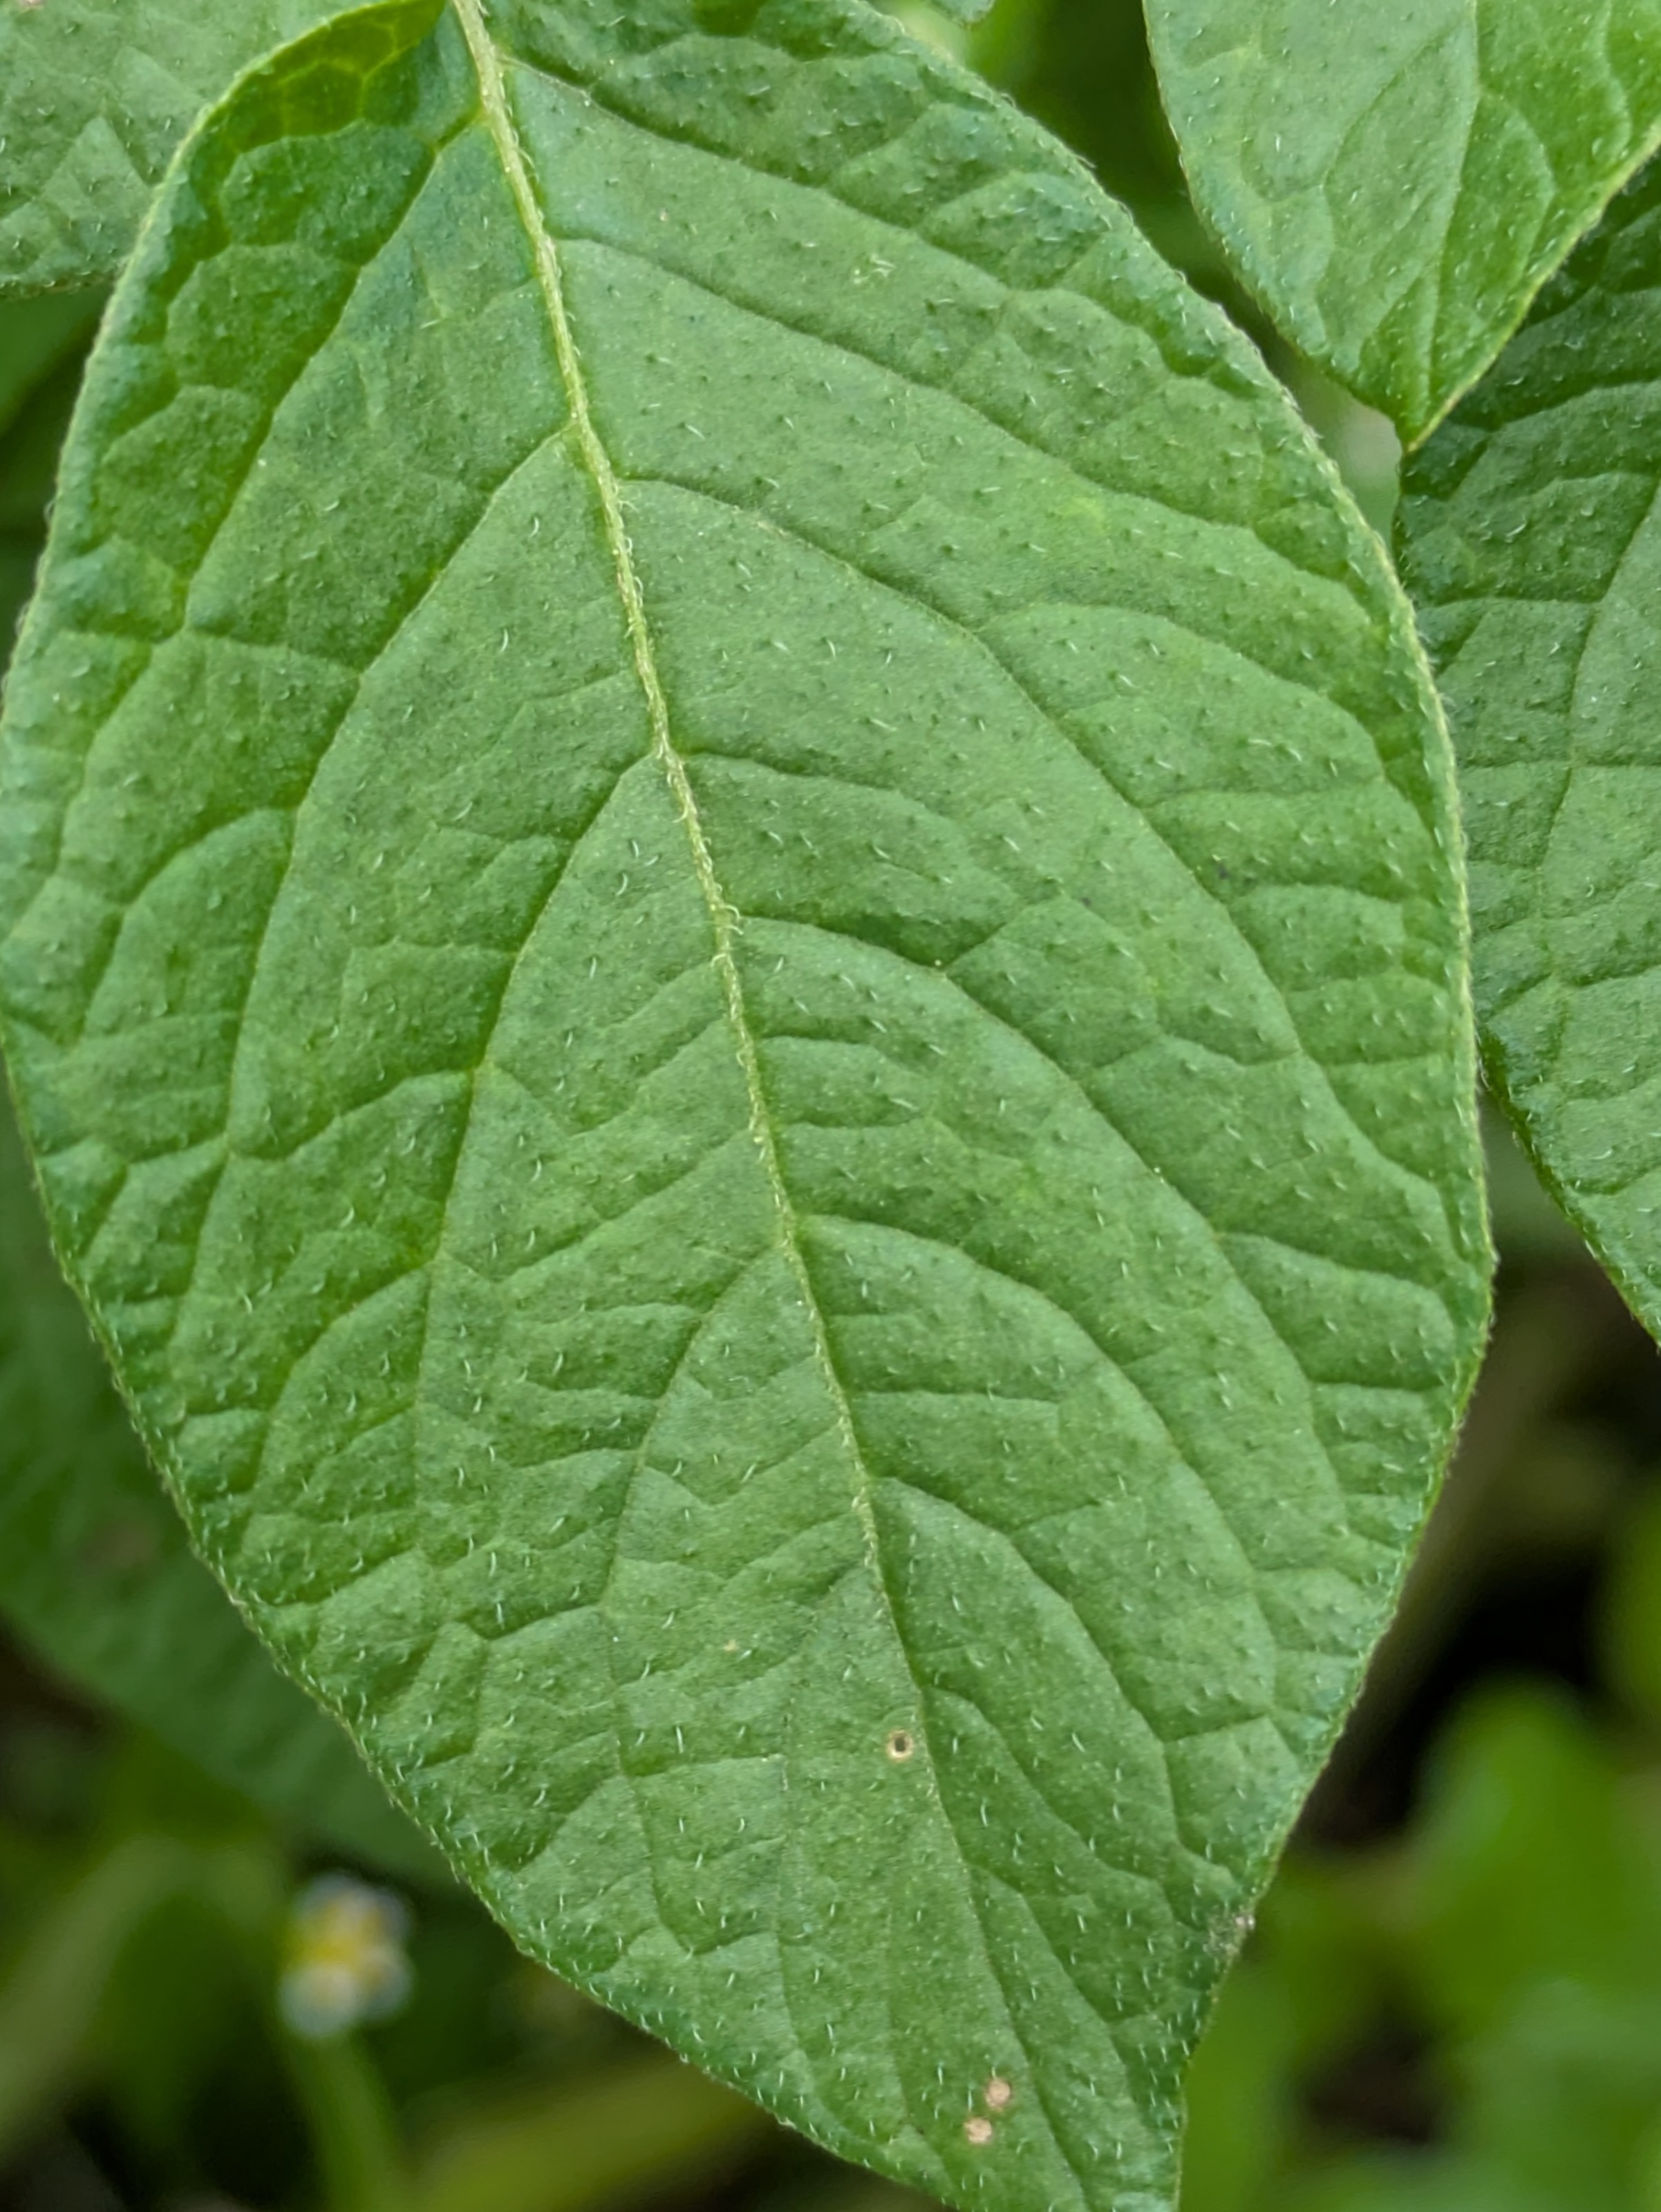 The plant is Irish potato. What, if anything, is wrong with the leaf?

healthy
